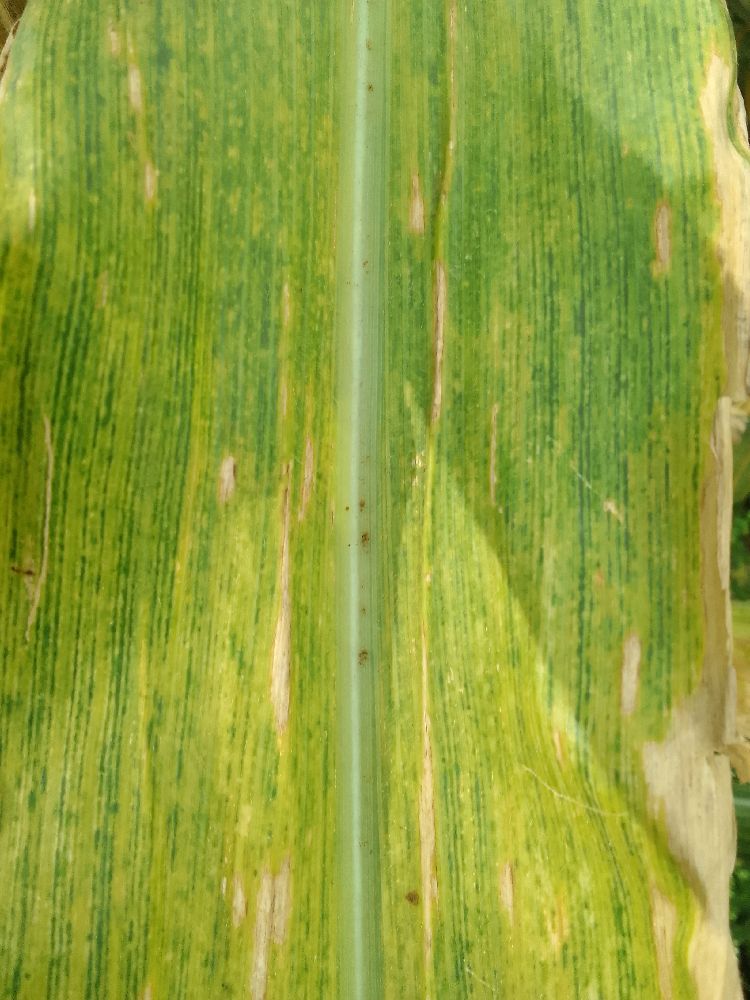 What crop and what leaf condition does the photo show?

maize, maize lethal necrosis
